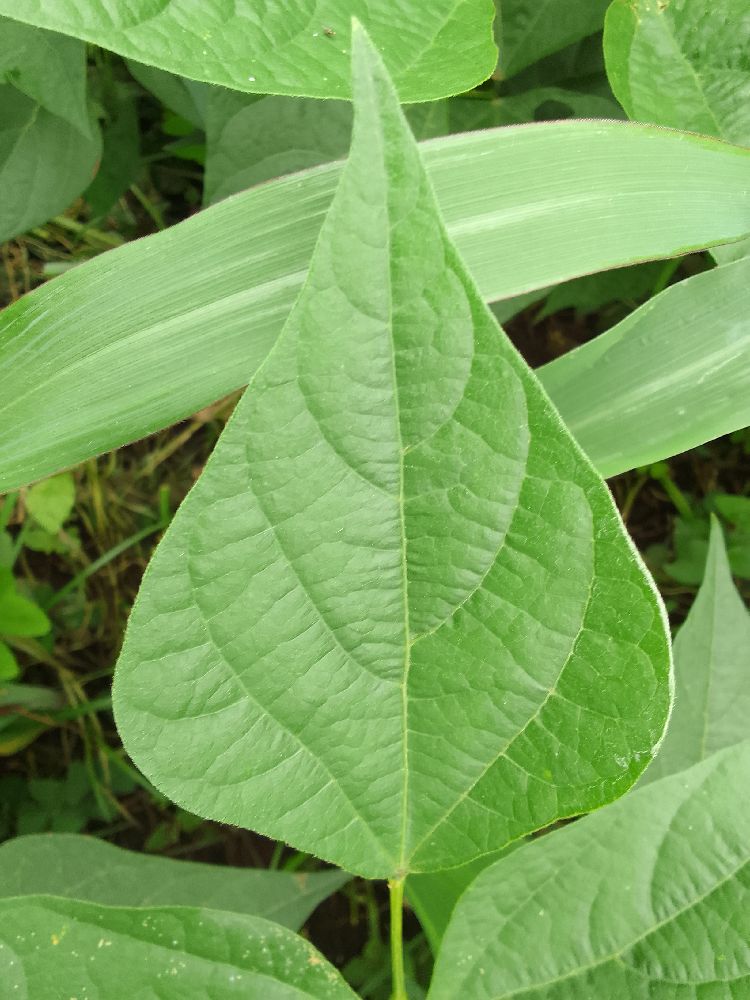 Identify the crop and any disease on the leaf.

common bean, healthy
